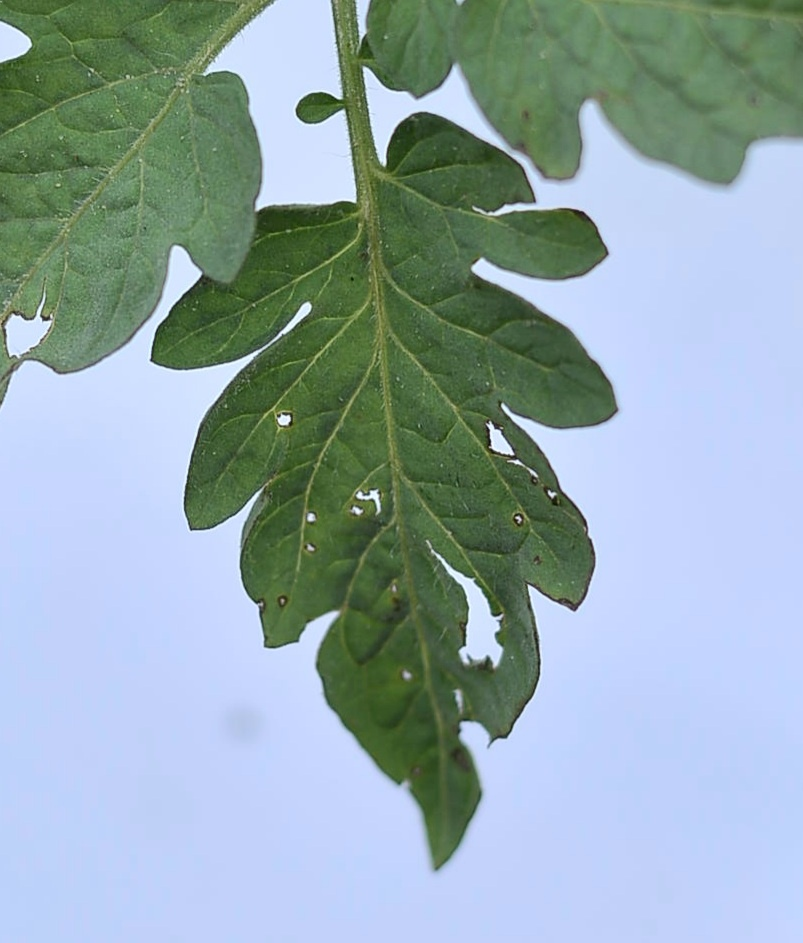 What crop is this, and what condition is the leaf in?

tomato, infected
